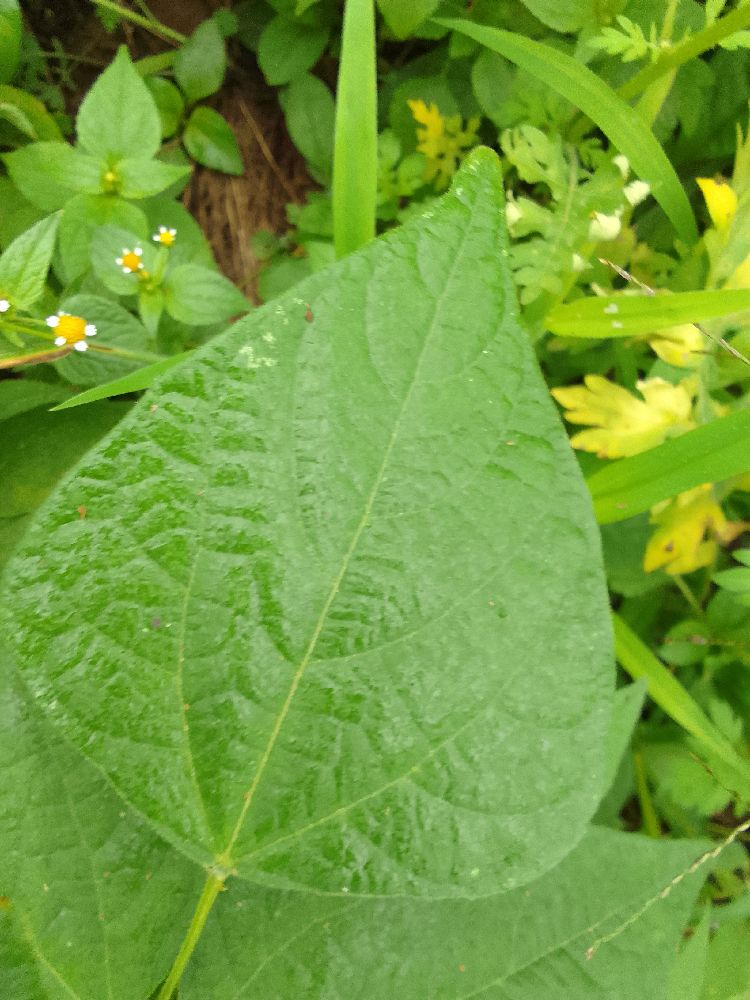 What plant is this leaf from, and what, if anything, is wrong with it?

common bean, healthy
